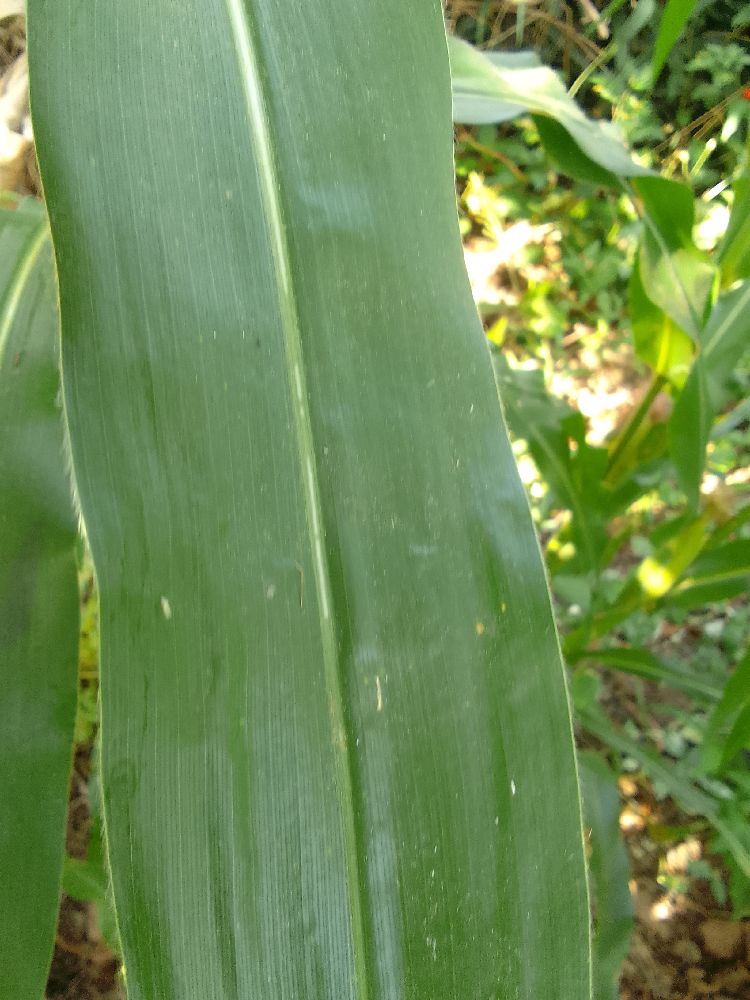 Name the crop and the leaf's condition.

maize, healthy
